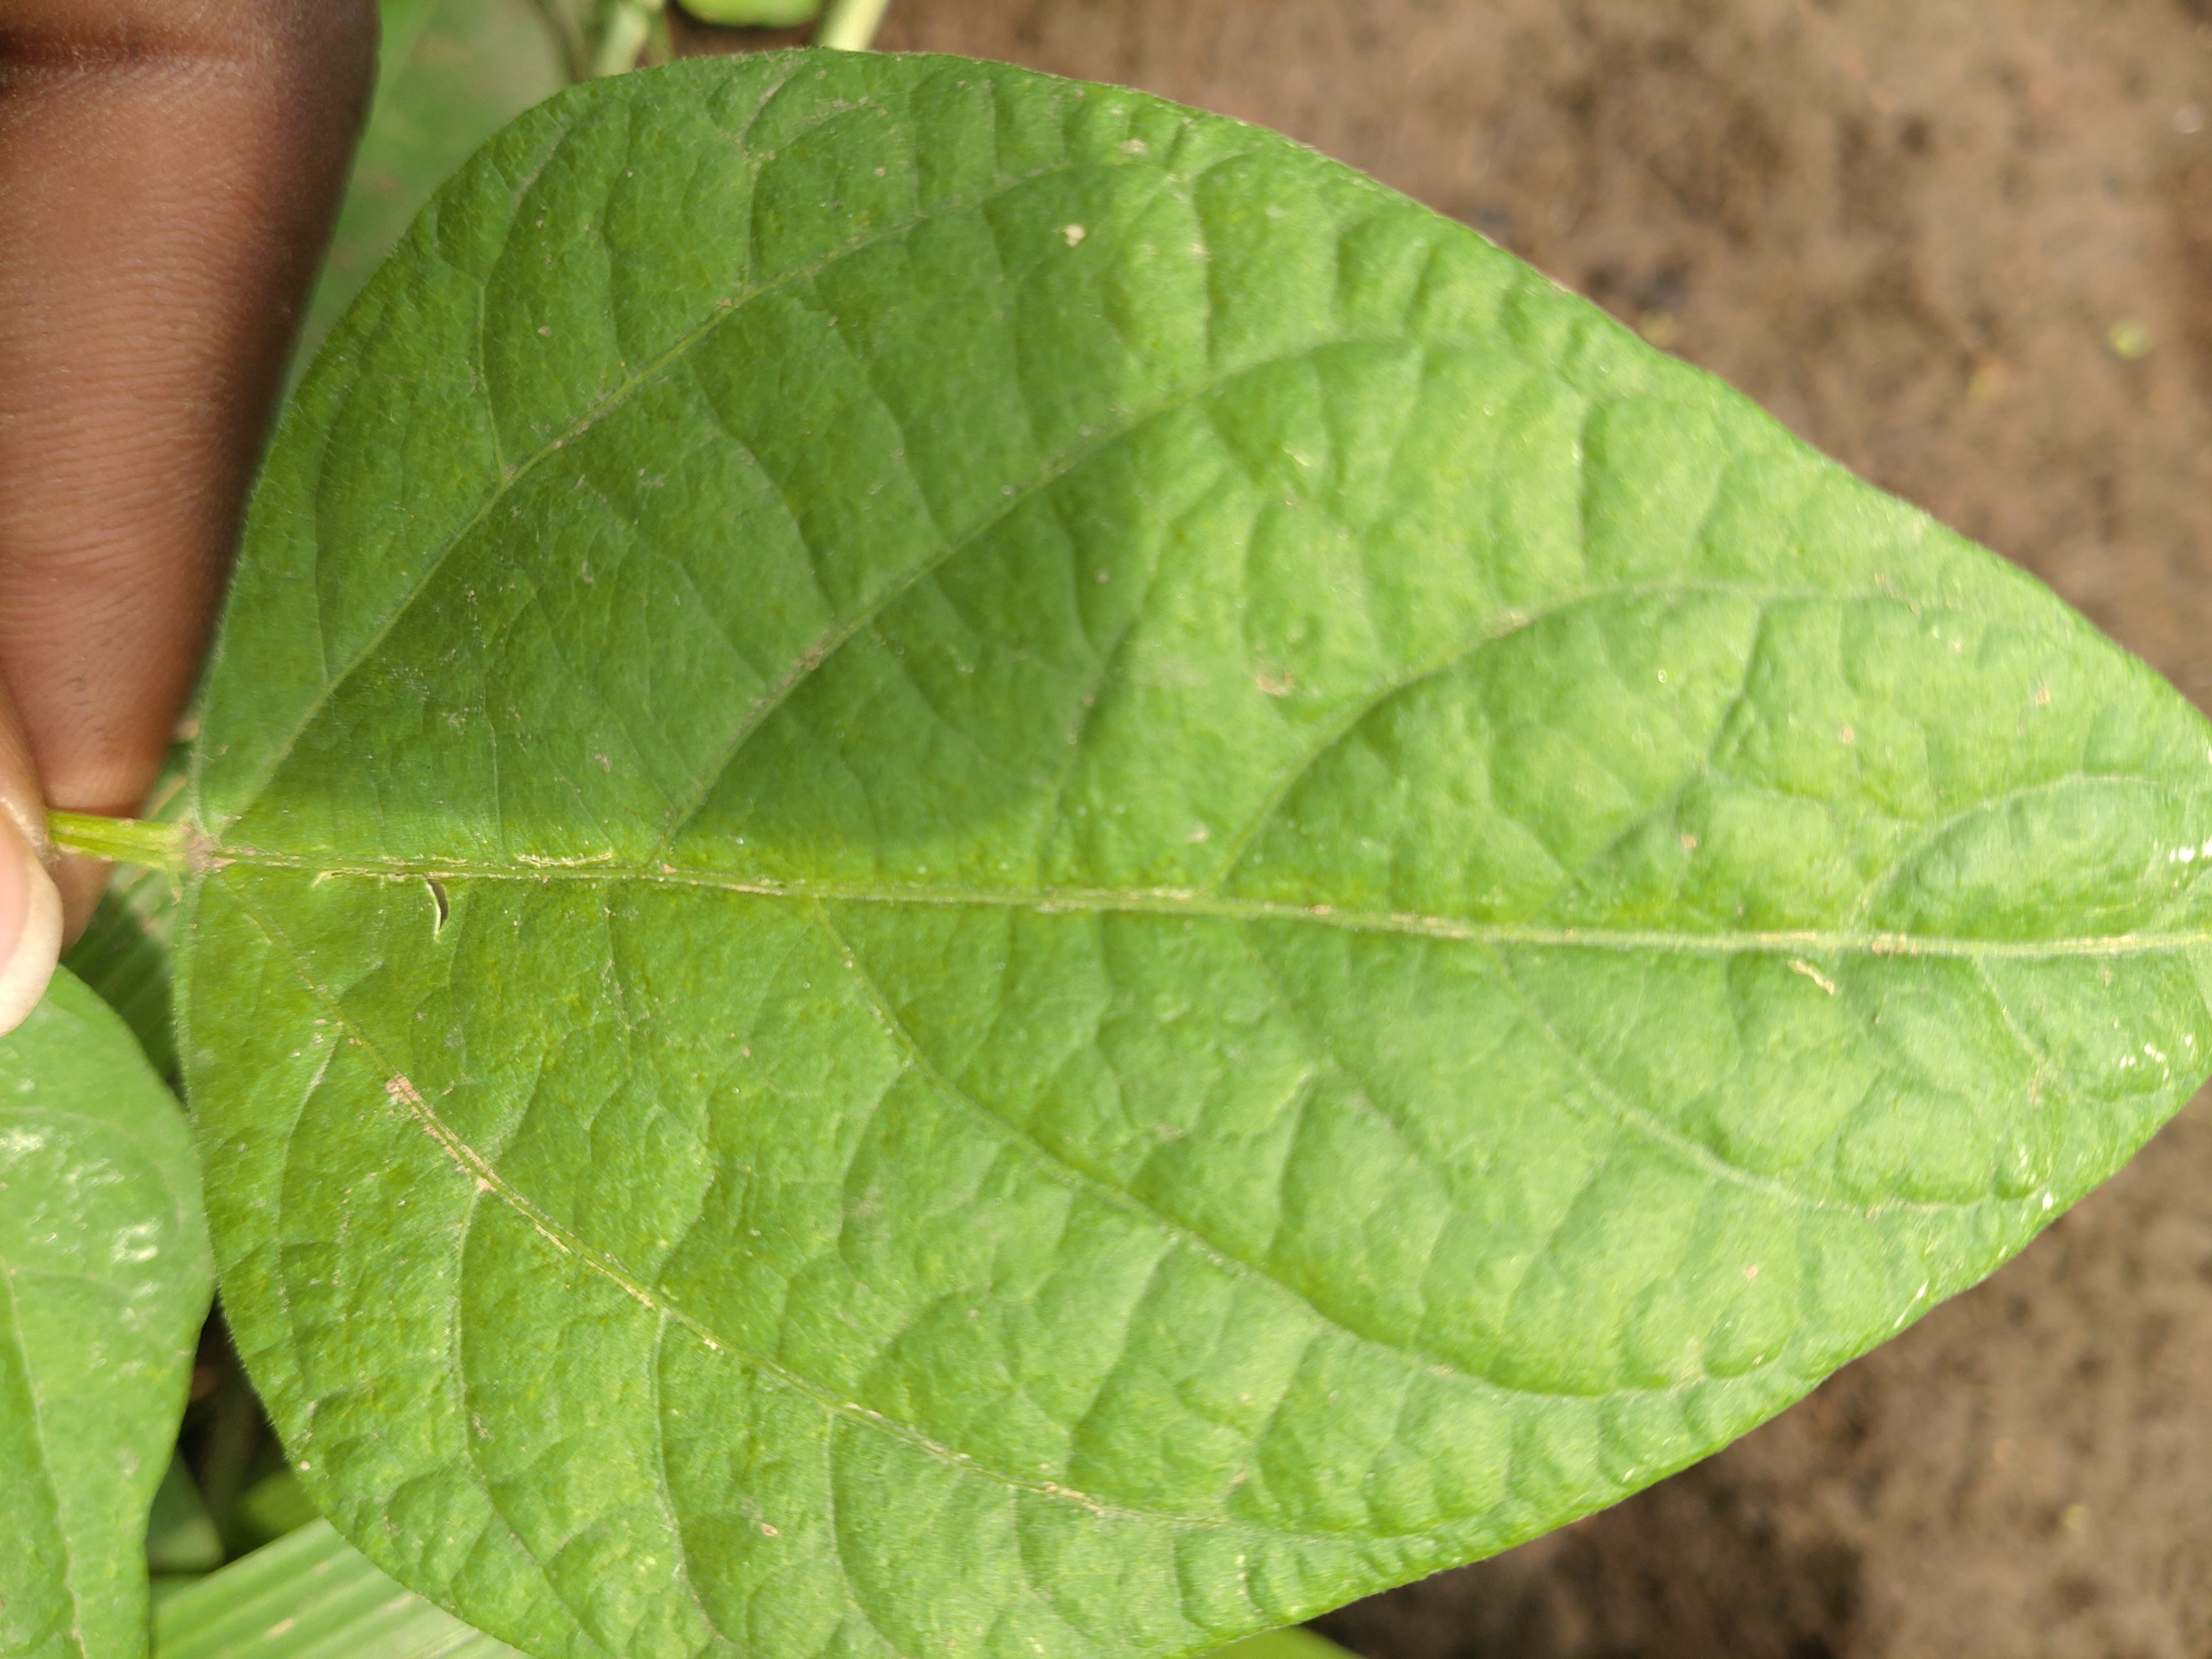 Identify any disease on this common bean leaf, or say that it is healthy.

healthy
